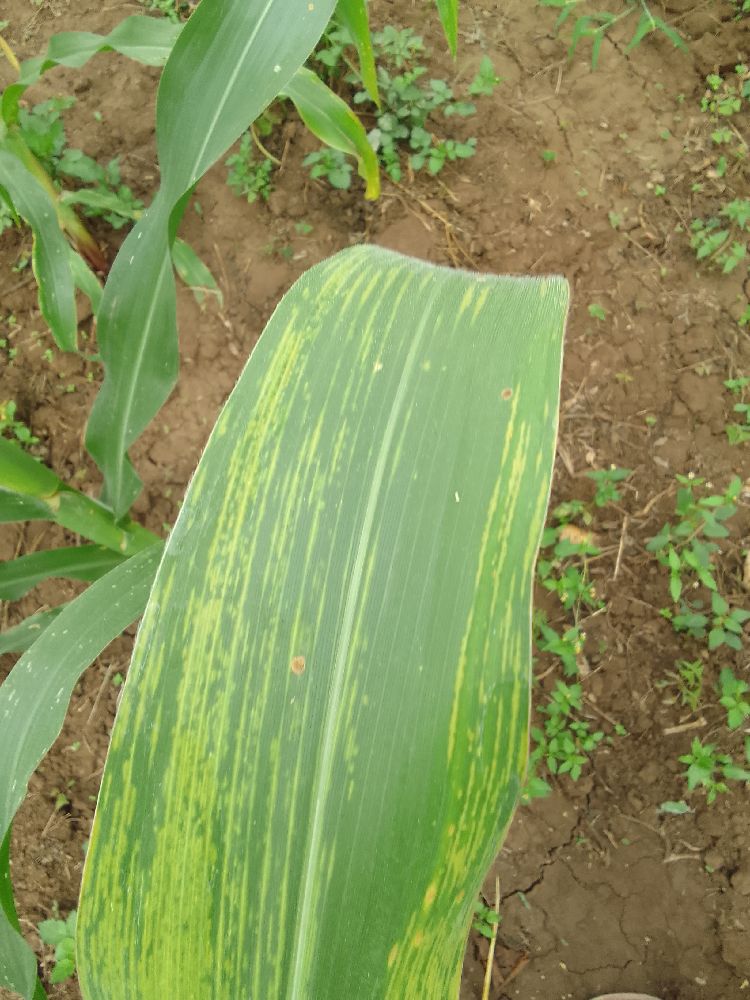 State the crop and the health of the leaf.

maize, maize lethal necrosis
